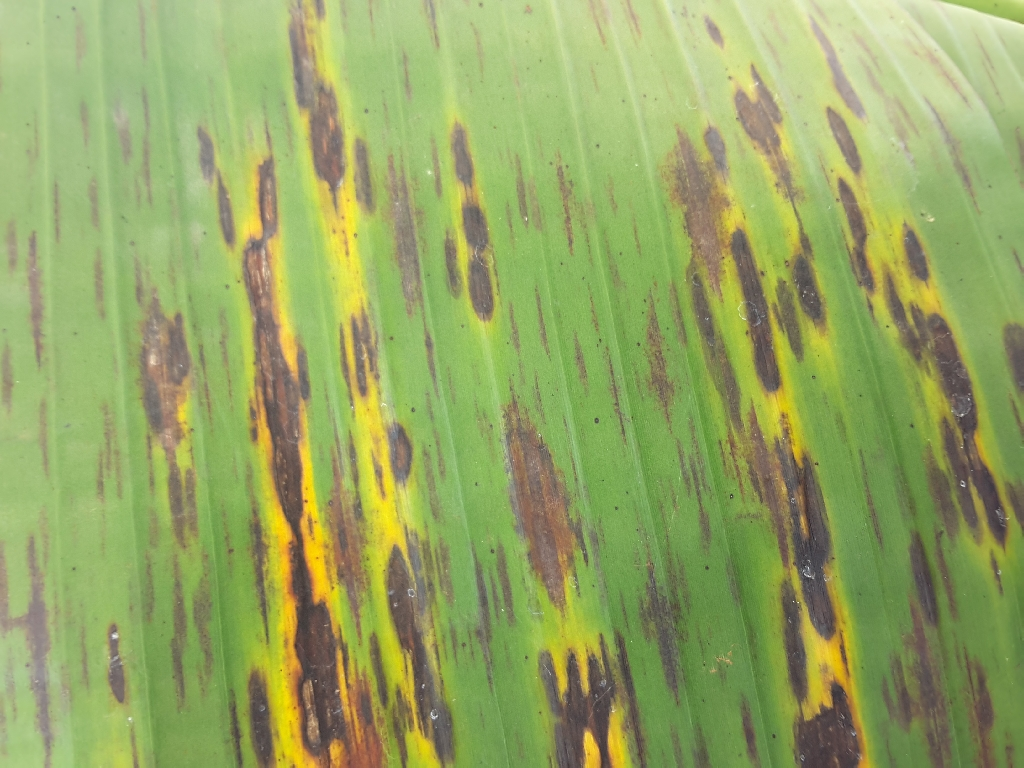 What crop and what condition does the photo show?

banana, black sigatoka
